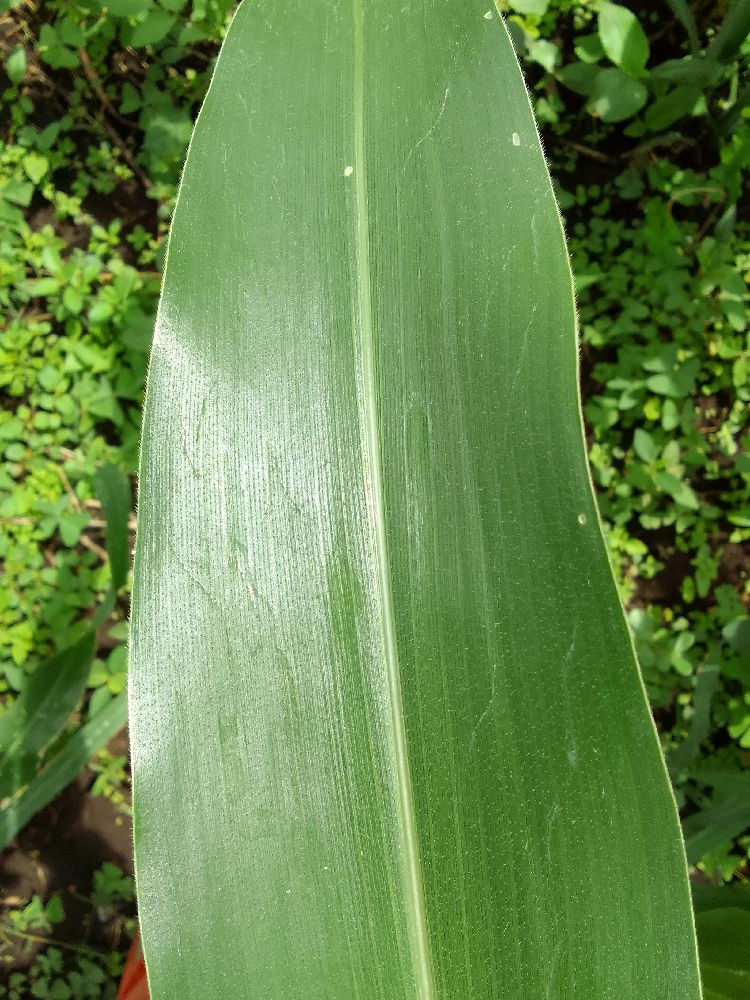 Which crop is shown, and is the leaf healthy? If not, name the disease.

maize, healthy
